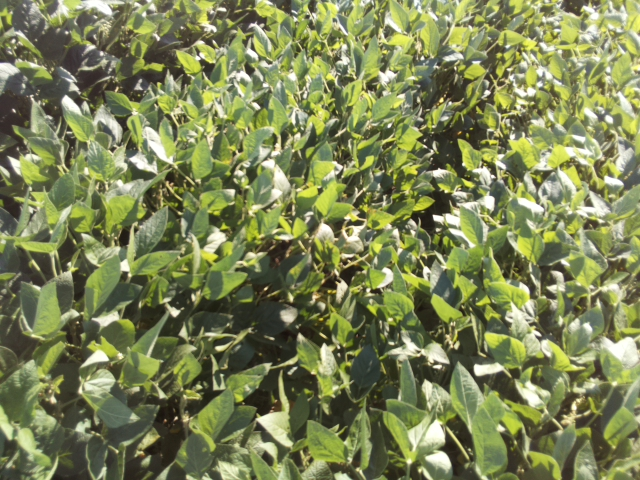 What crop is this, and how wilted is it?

soybean, slight leaflet or petiole turgor loss in upper canopy
